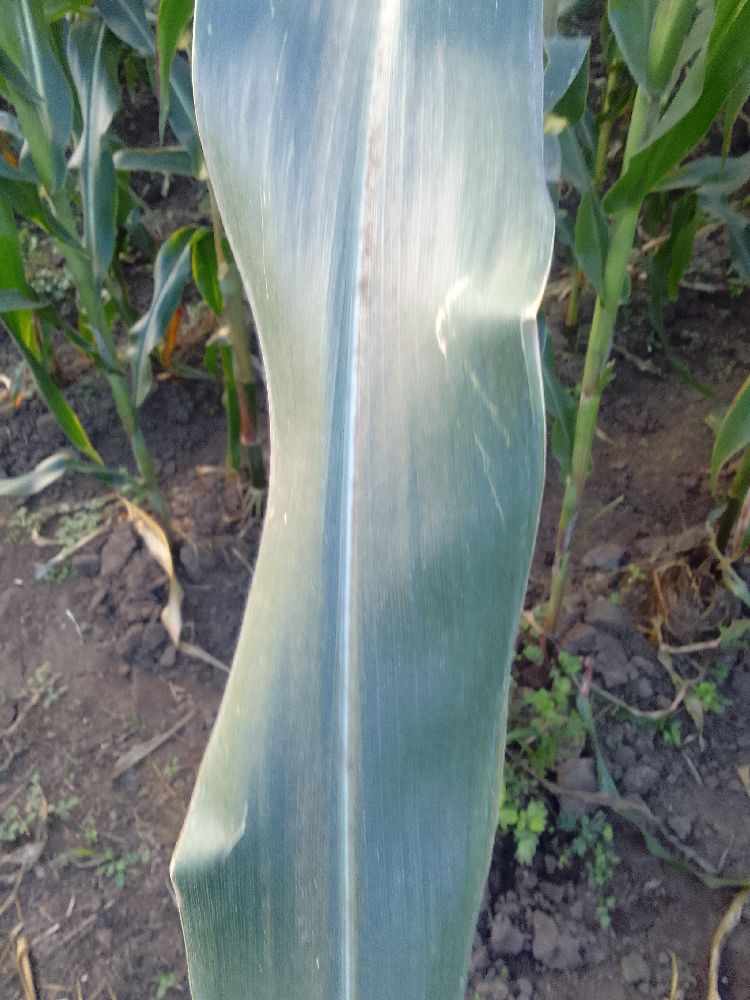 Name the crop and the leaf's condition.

maize, healthy
